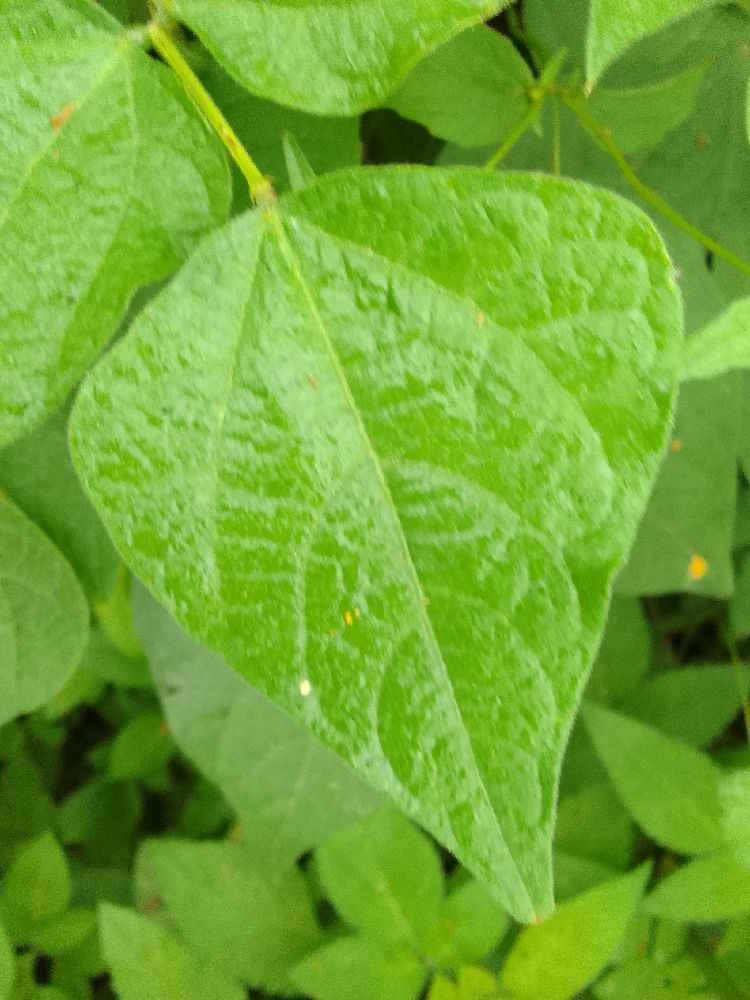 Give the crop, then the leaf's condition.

common bean, healthy
